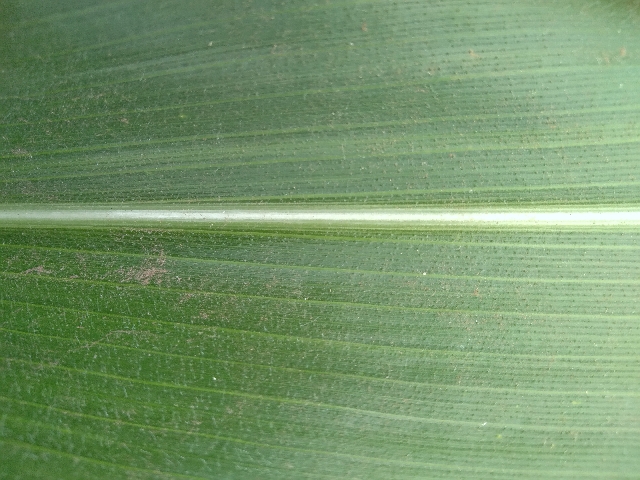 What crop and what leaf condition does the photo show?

maize, healthy
